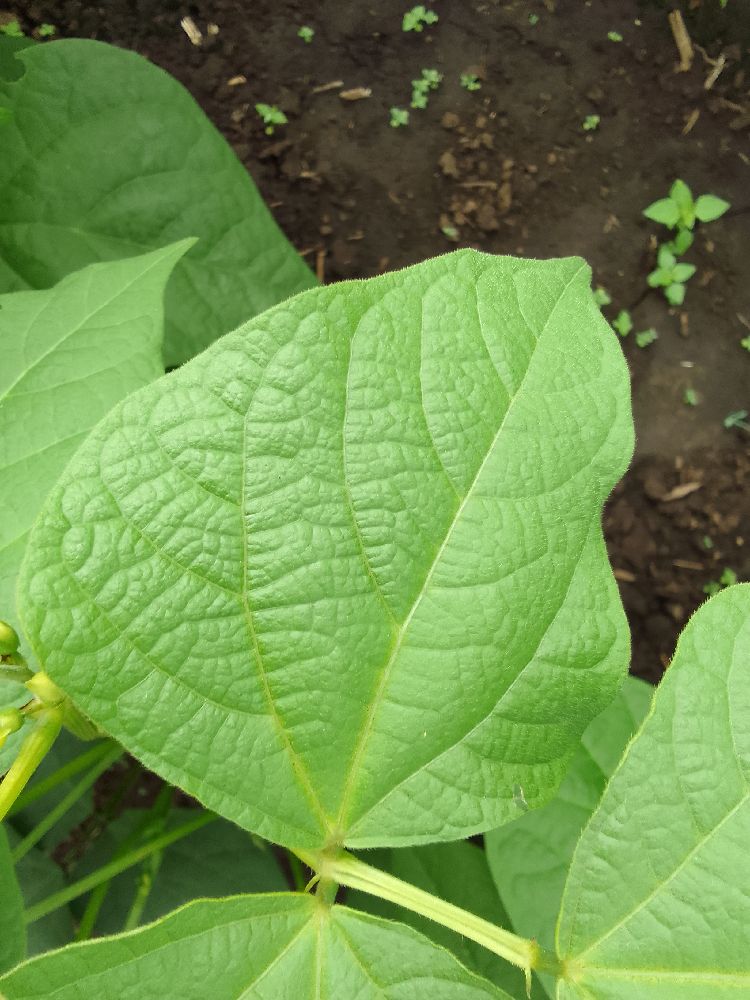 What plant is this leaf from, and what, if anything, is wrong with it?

common bean, healthy
